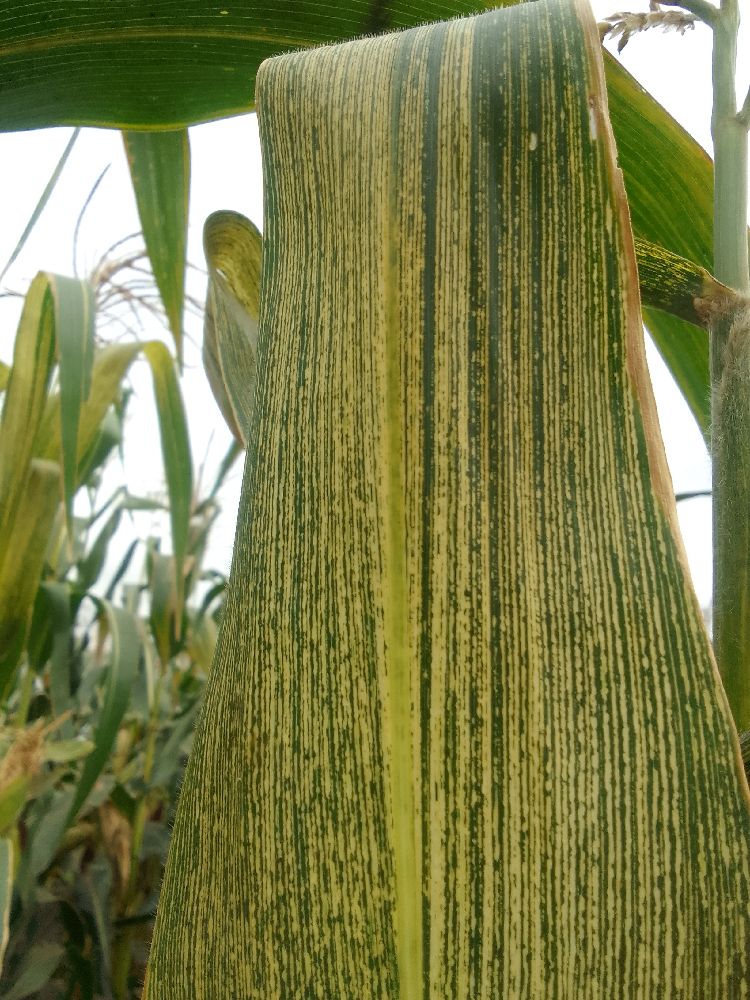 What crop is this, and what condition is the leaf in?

maize, maize streak virus
